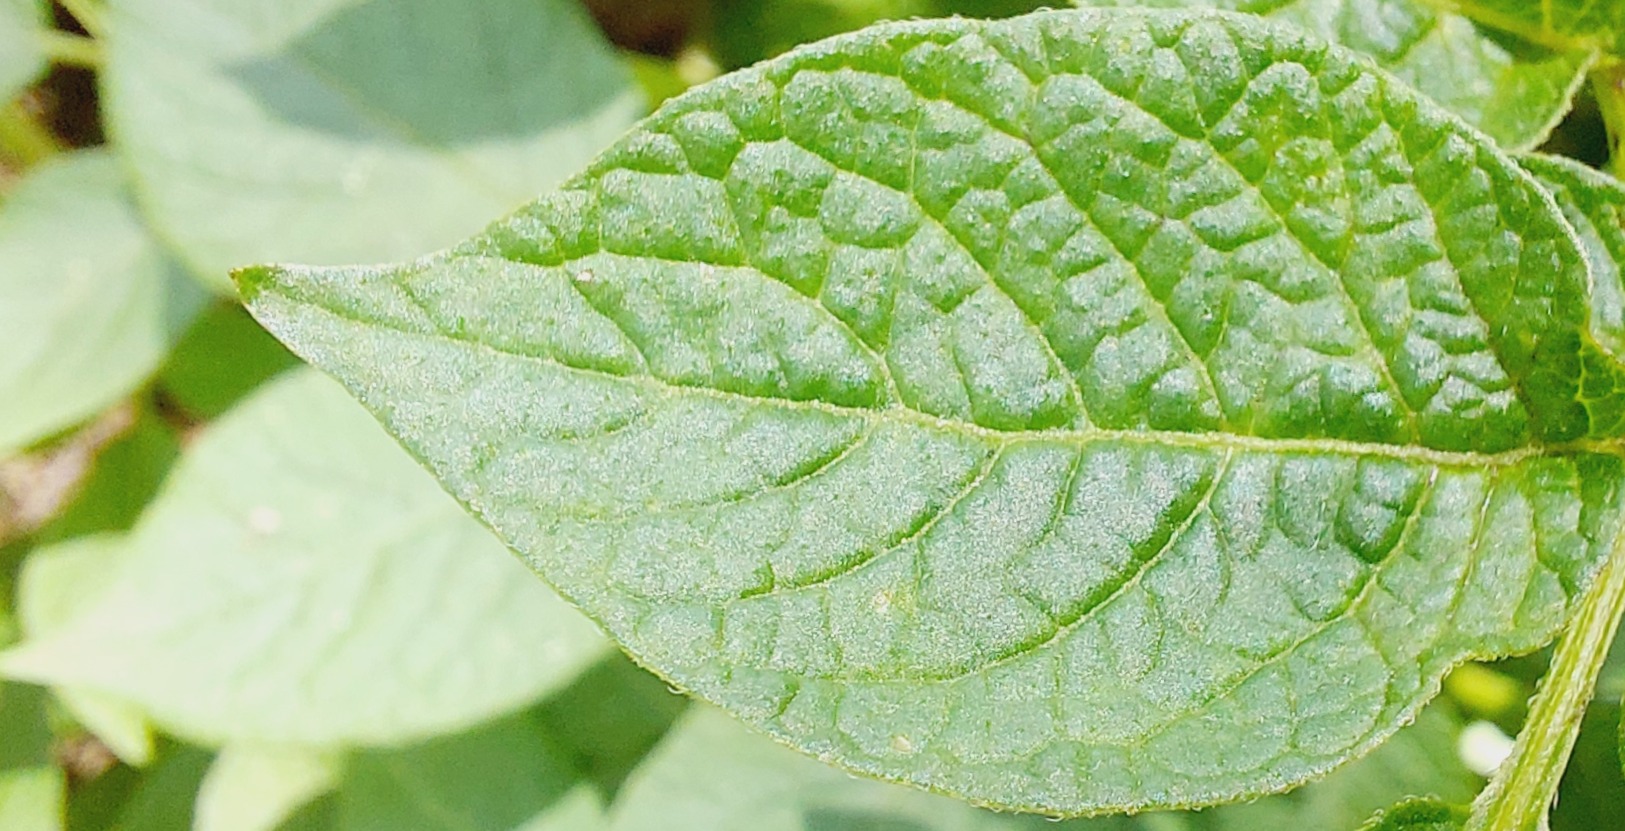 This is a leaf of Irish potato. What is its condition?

healthy
